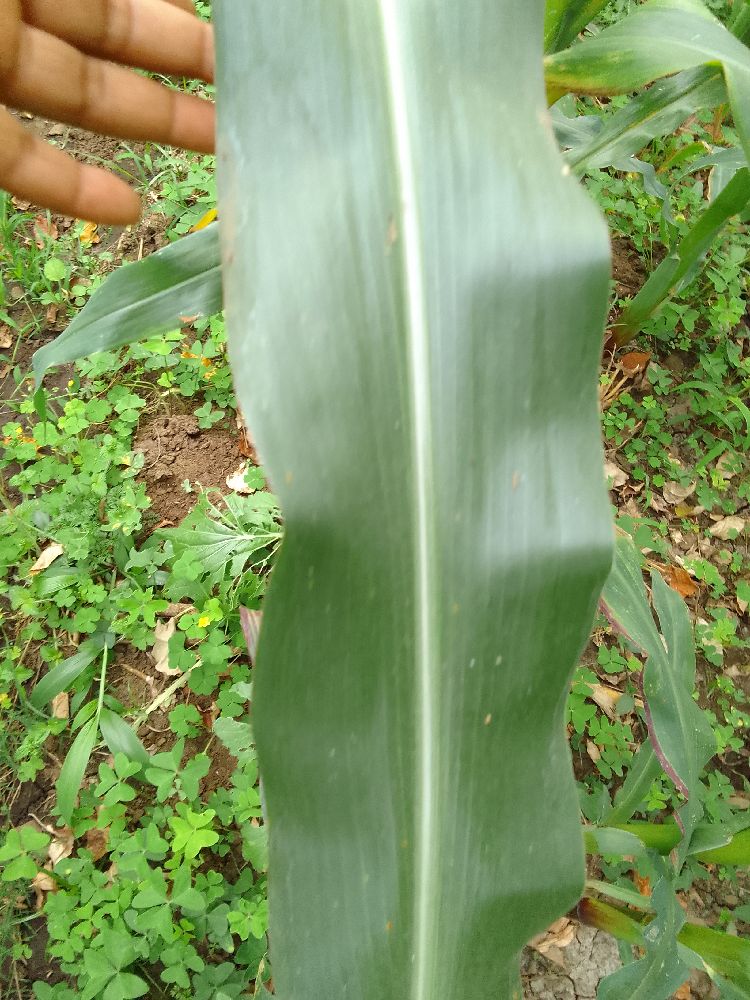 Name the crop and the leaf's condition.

maize, healthy
